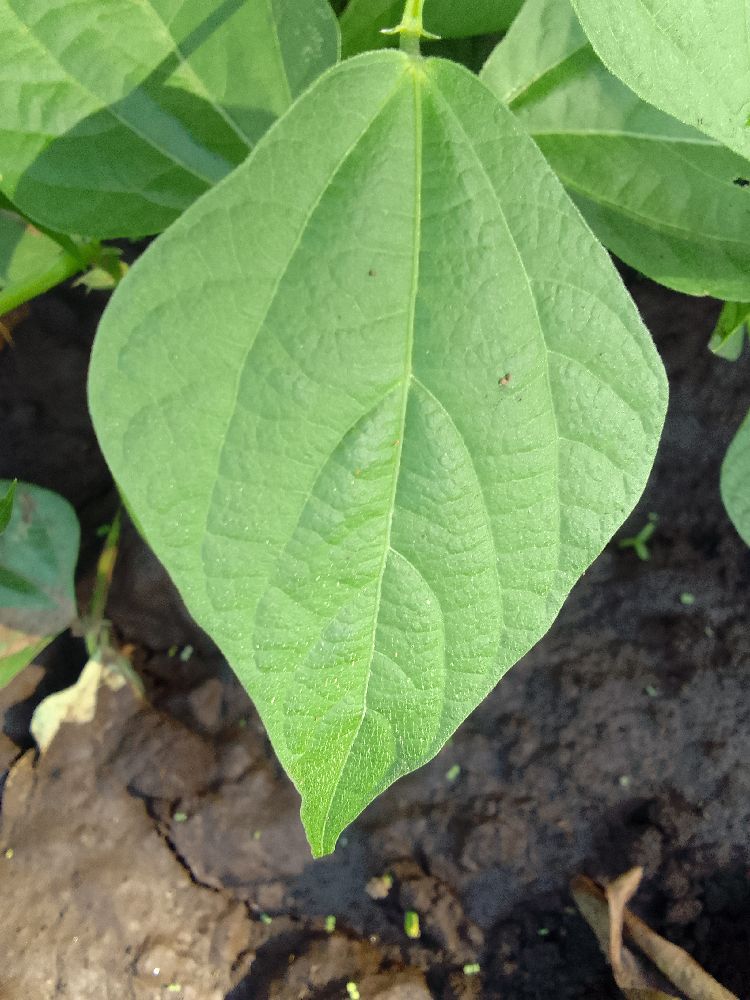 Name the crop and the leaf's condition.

common bean, healthy
